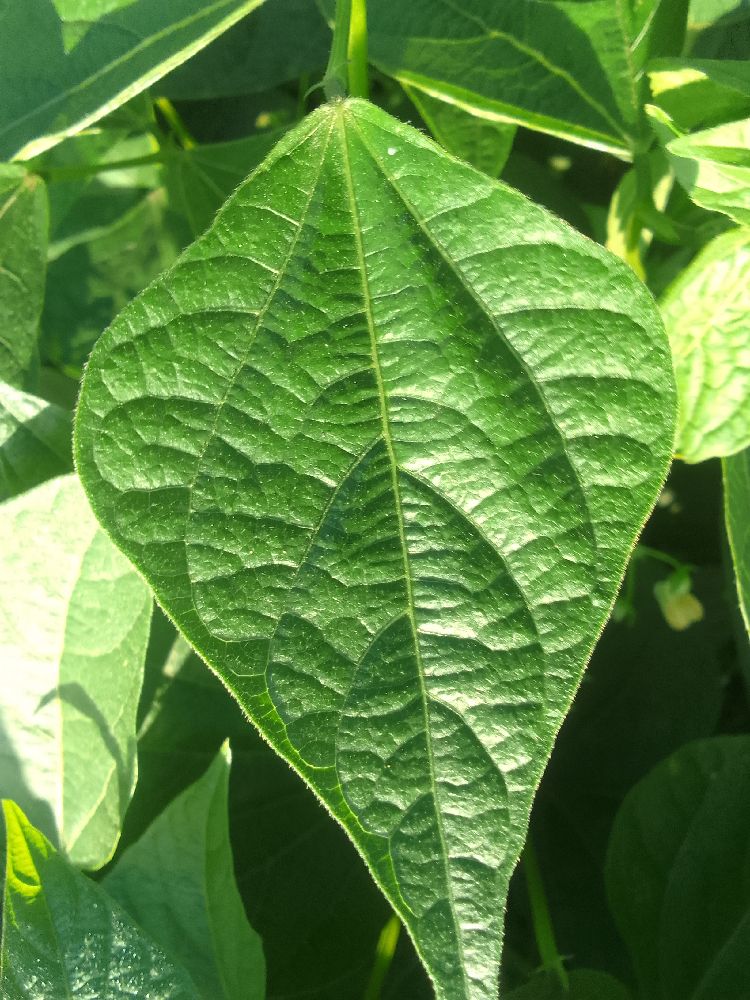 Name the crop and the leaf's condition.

common bean, healthy
